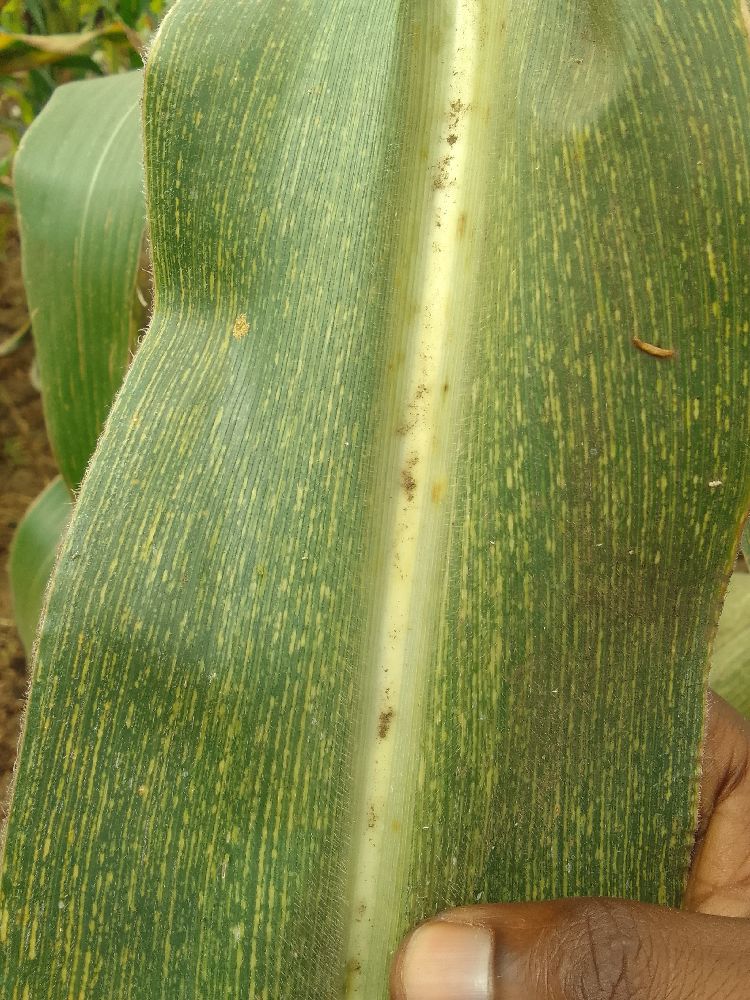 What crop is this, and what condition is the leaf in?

maize, maize streak virus
